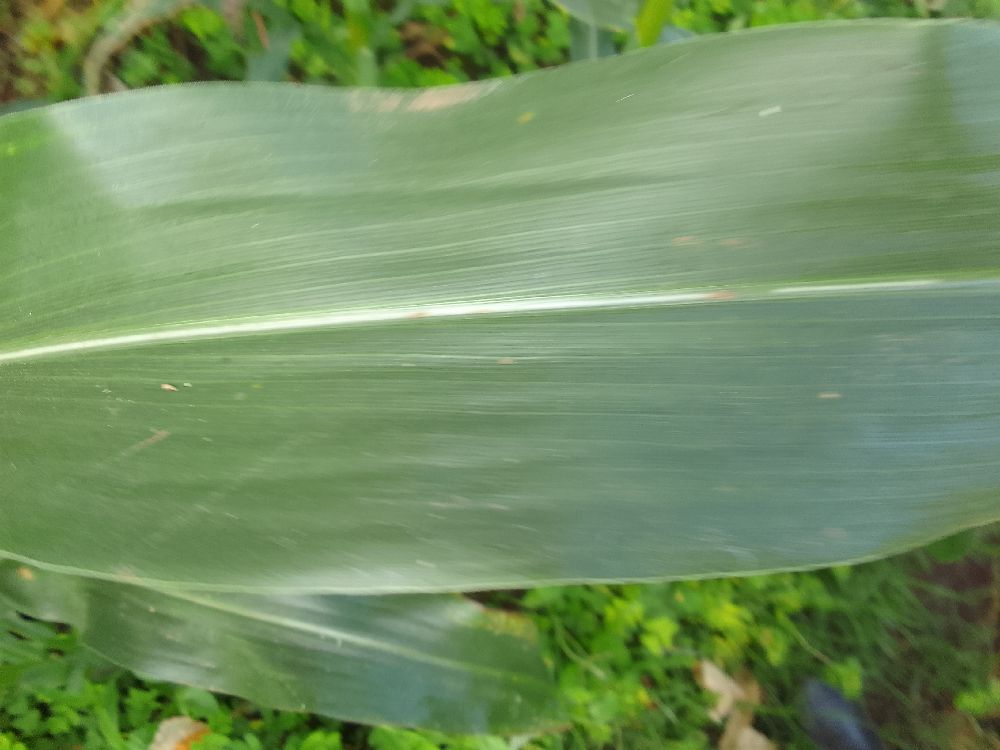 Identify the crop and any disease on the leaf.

maize, healthy
